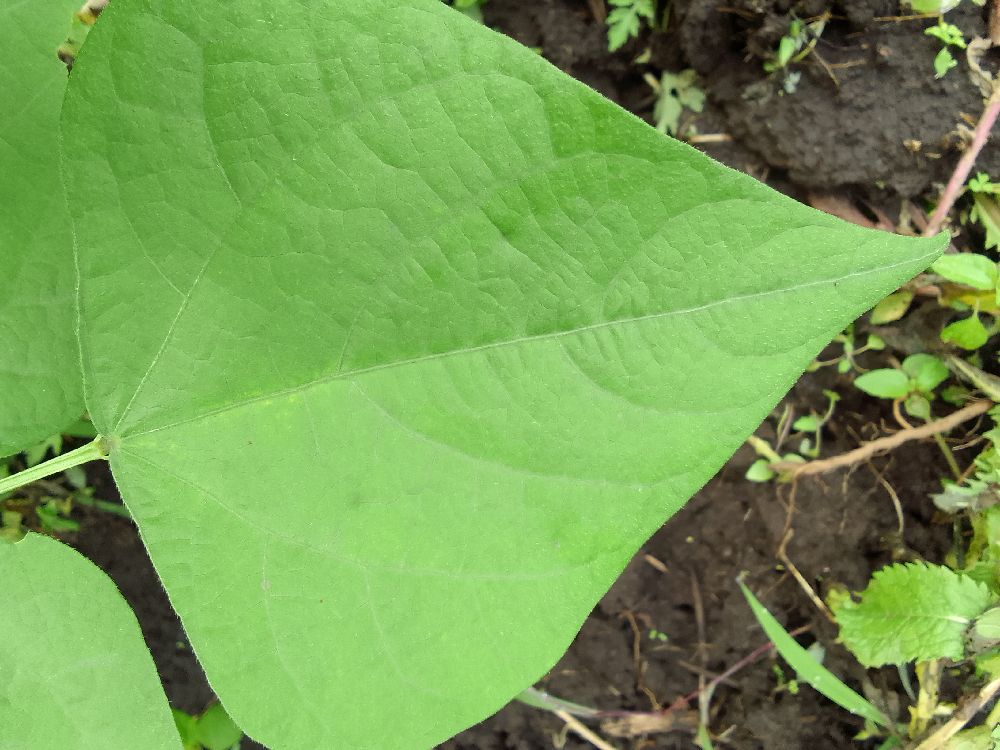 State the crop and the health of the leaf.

common bean, healthy
